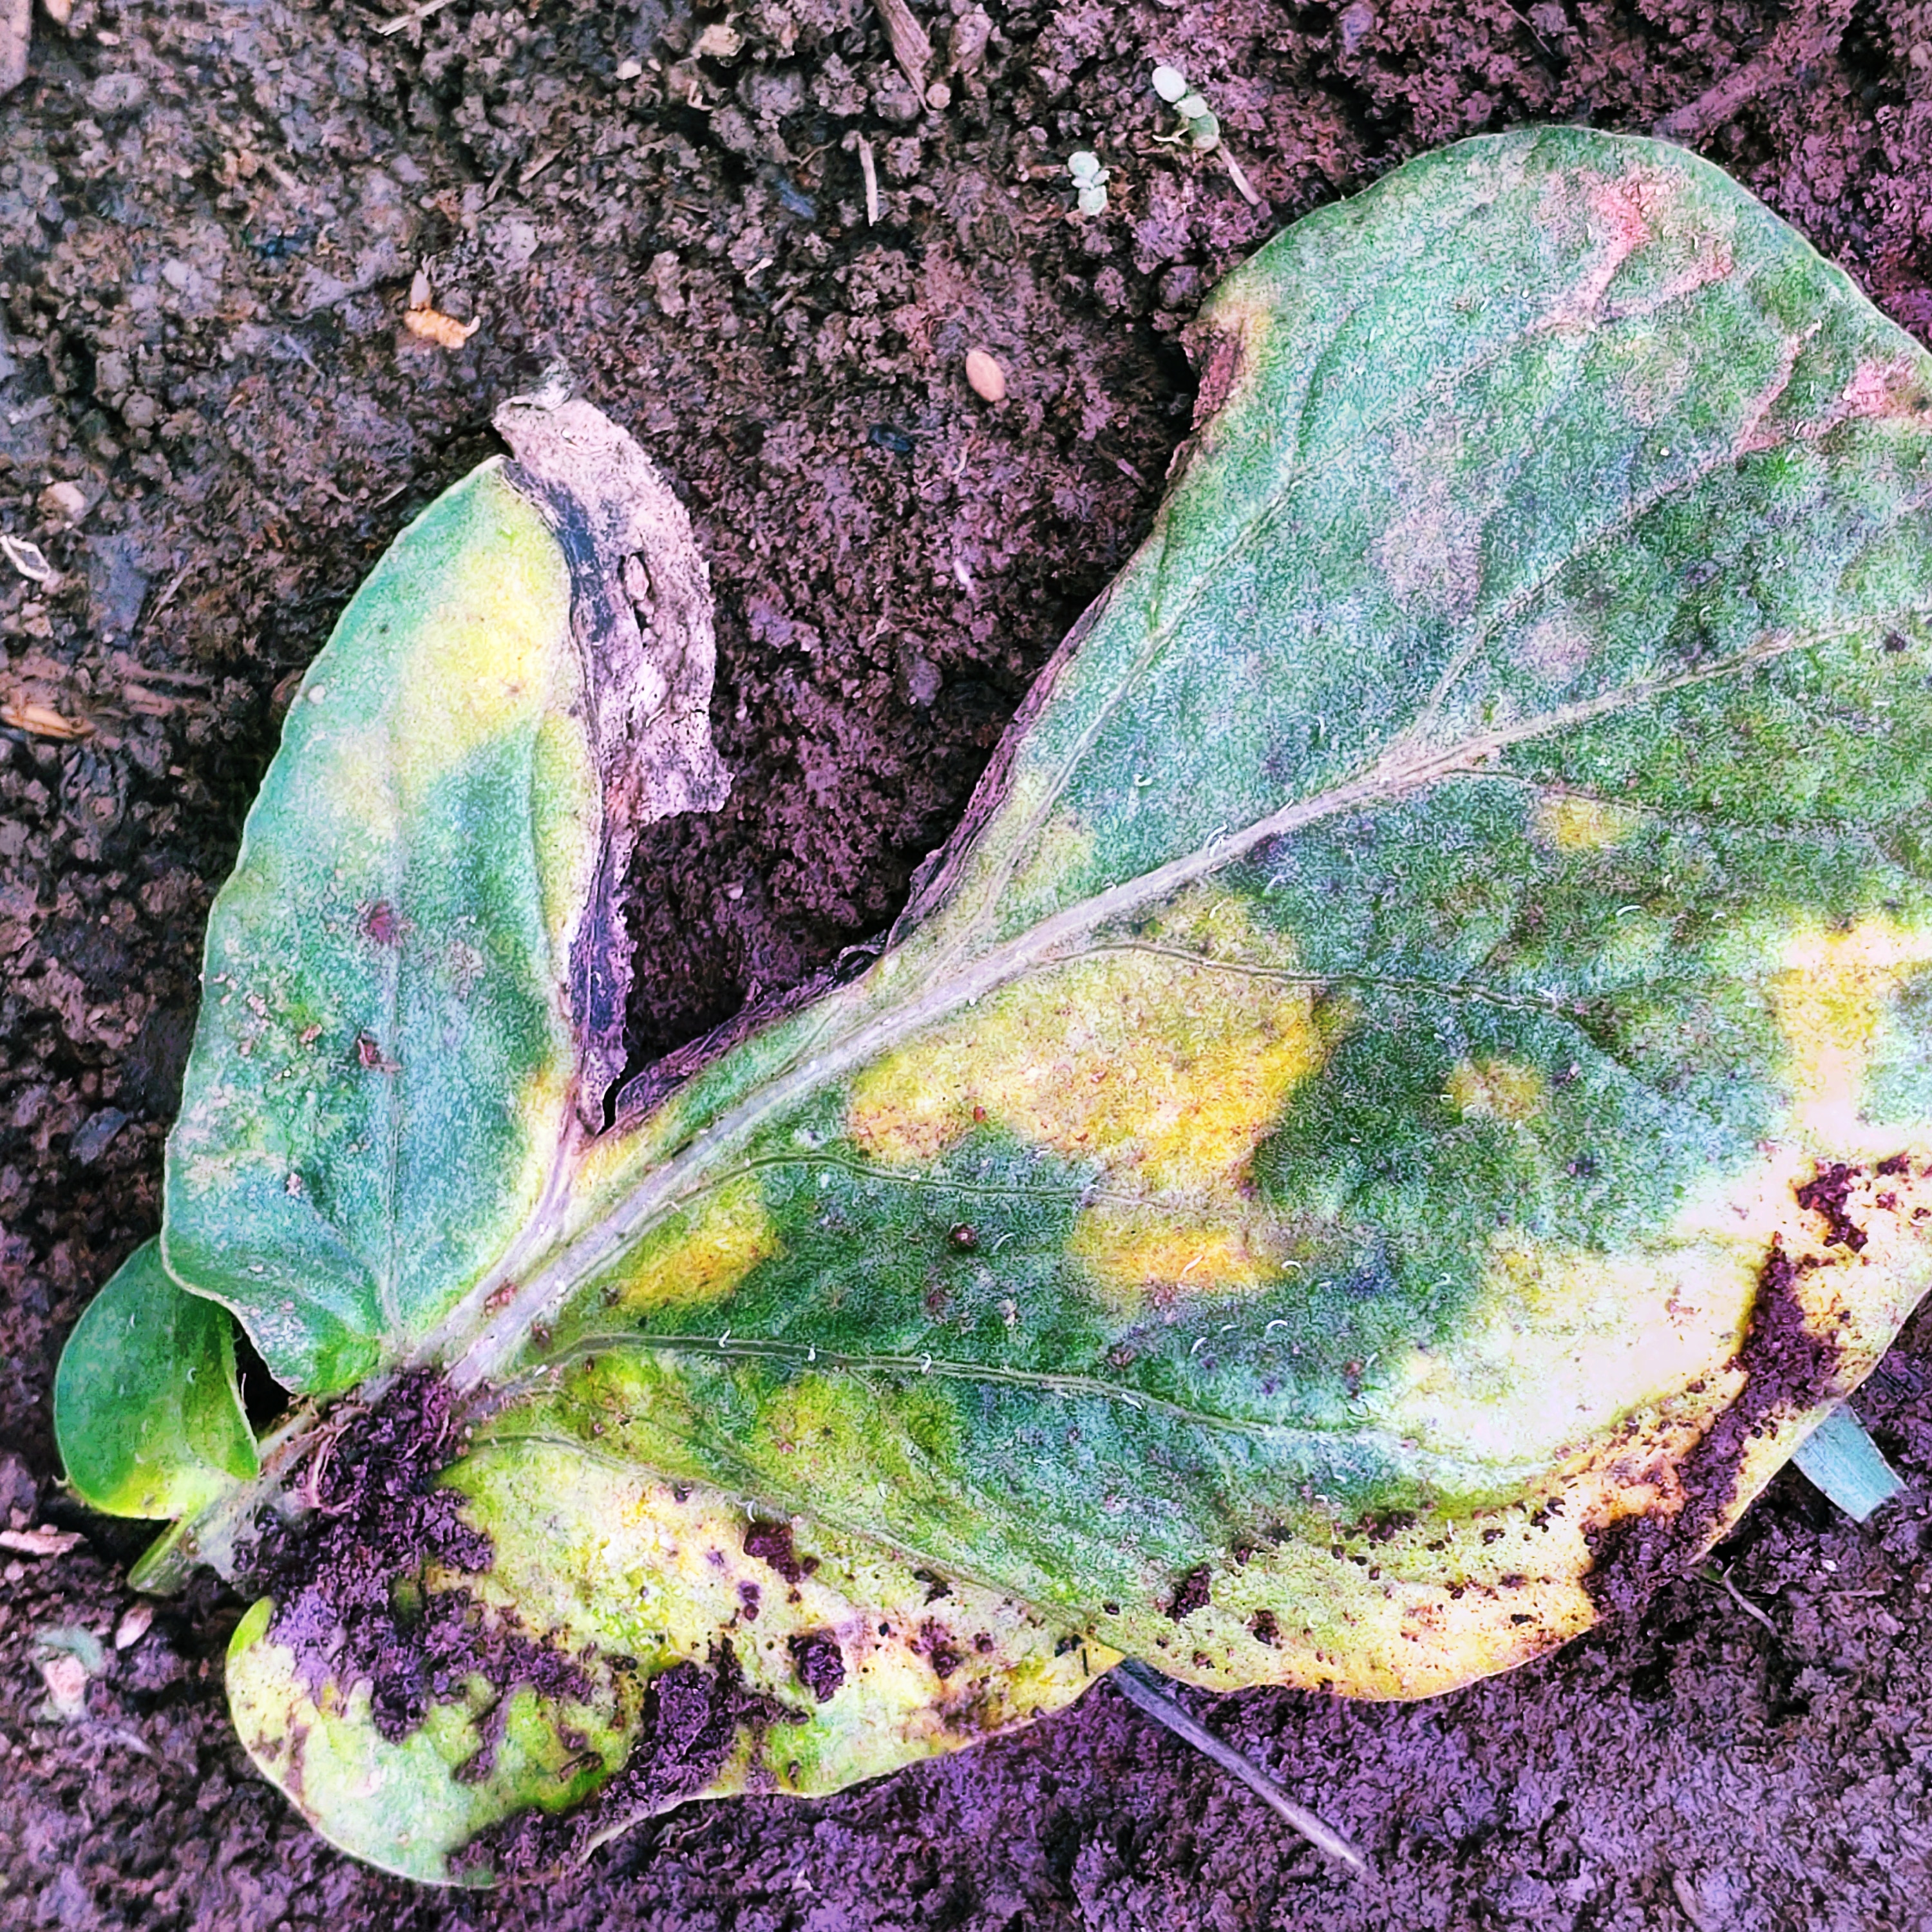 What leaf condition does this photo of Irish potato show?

late blight
